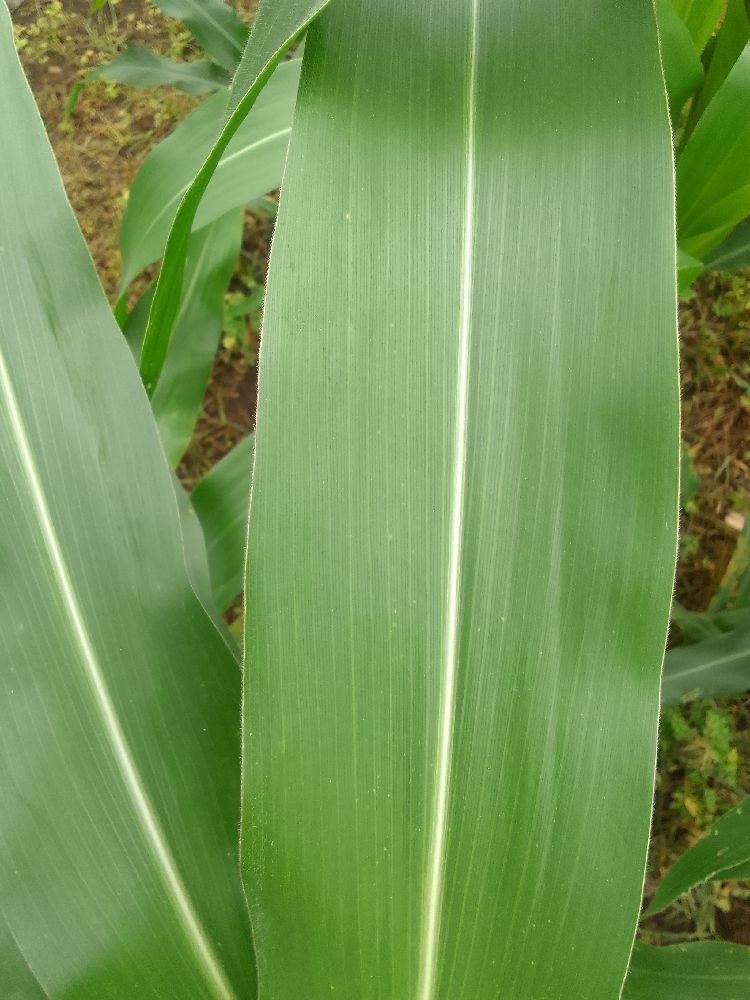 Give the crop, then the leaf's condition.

maize, healthy
